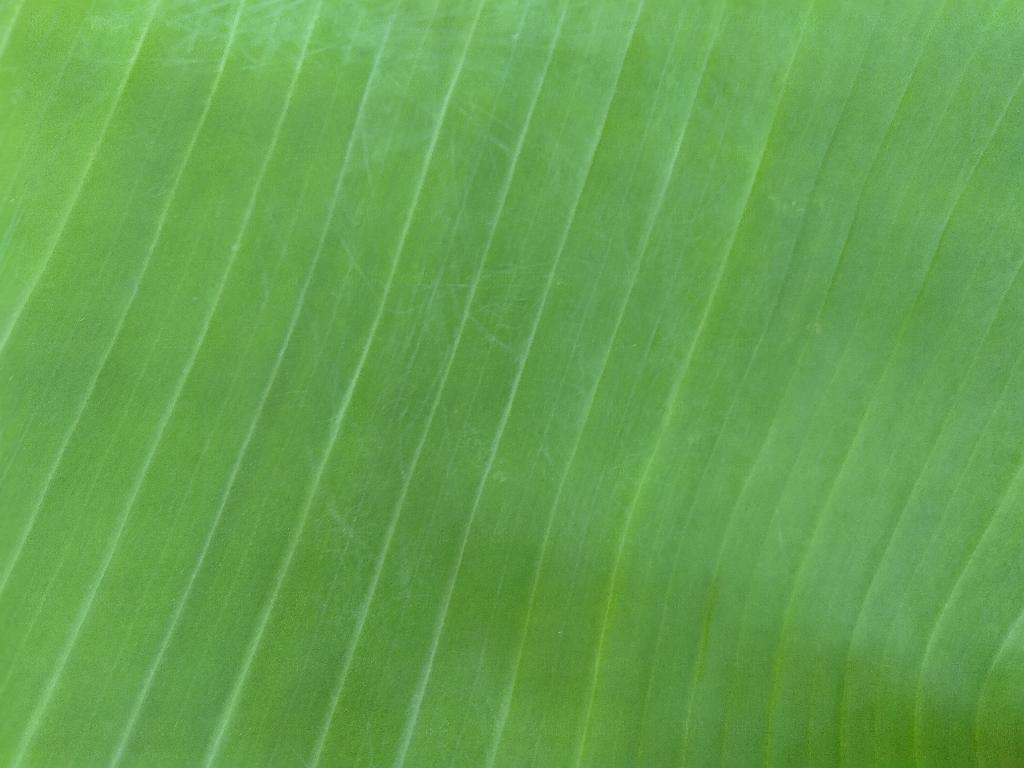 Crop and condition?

banana, healthy
